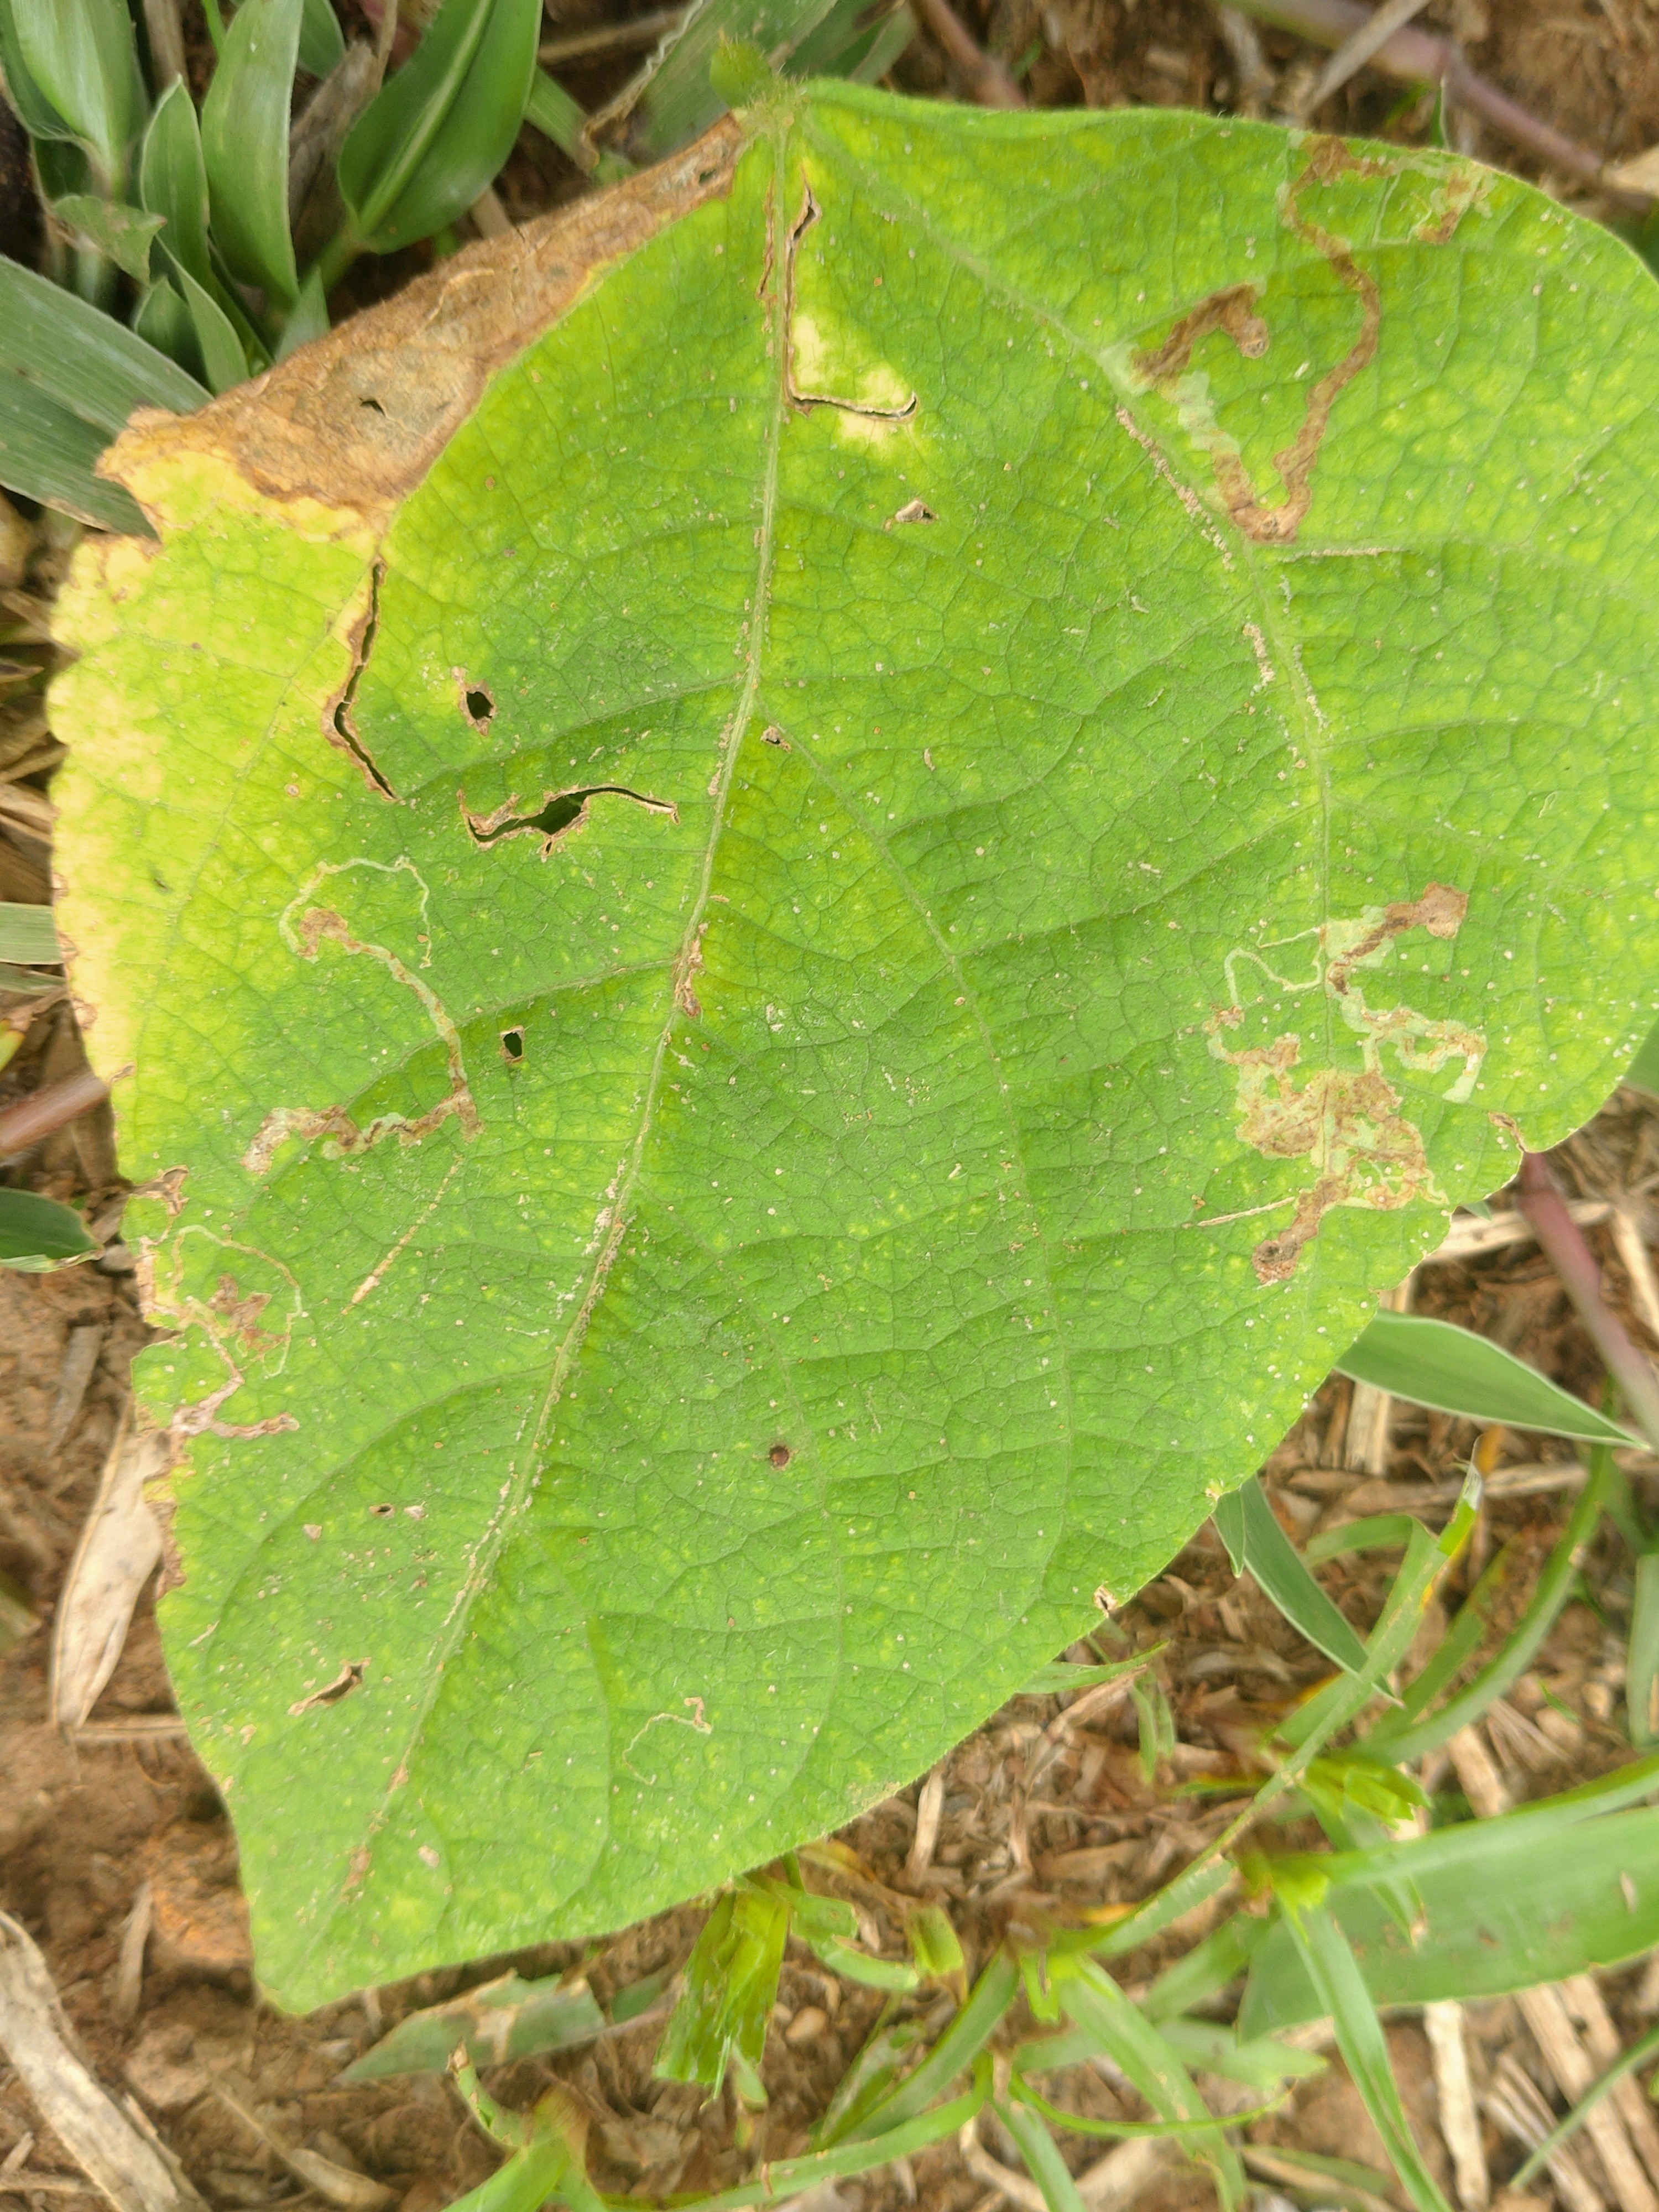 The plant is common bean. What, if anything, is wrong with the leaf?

rust
